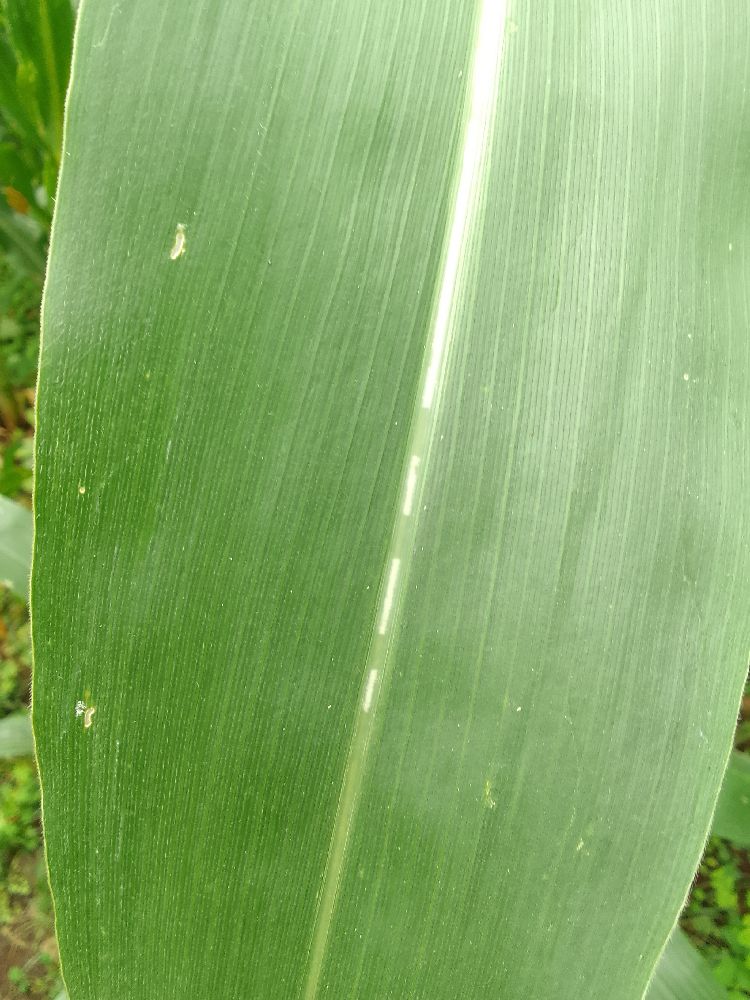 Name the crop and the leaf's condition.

maize, healthy
